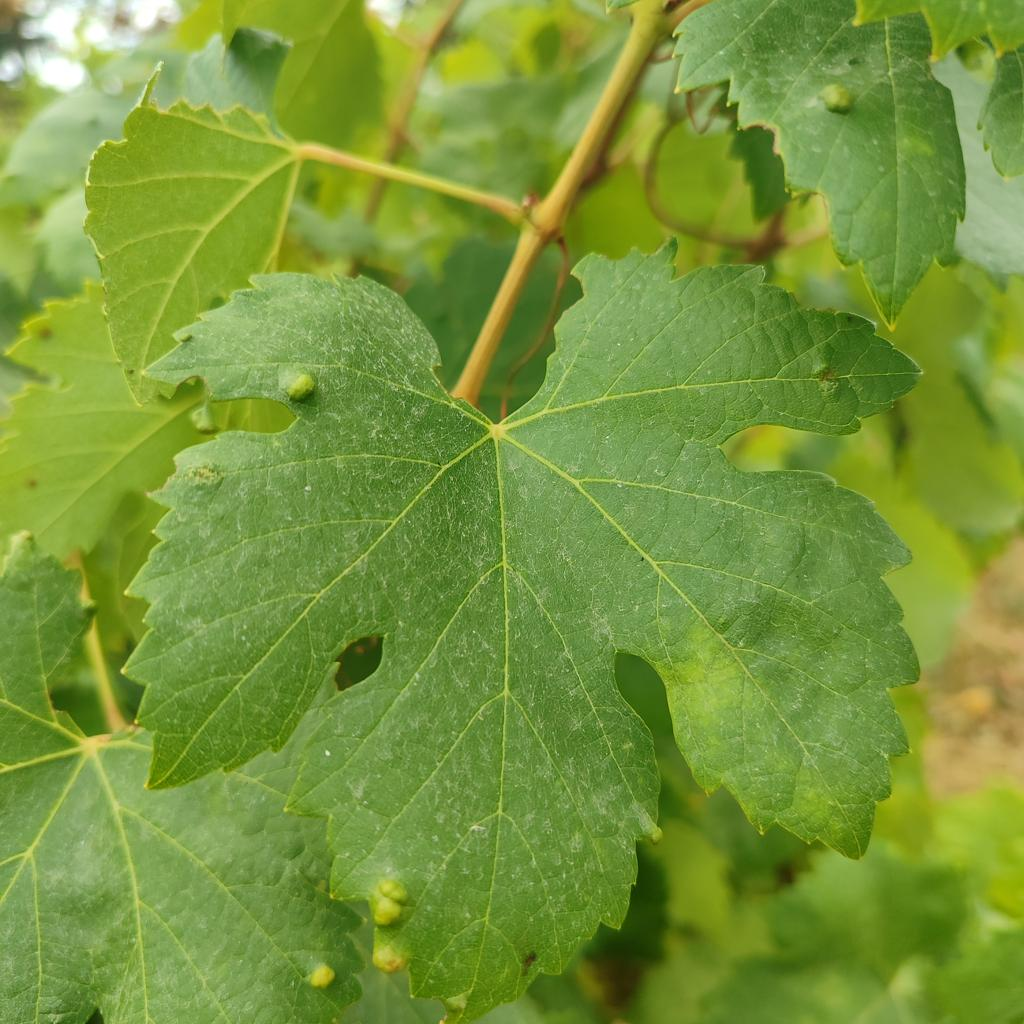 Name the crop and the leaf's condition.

grapevine, erineum mite
